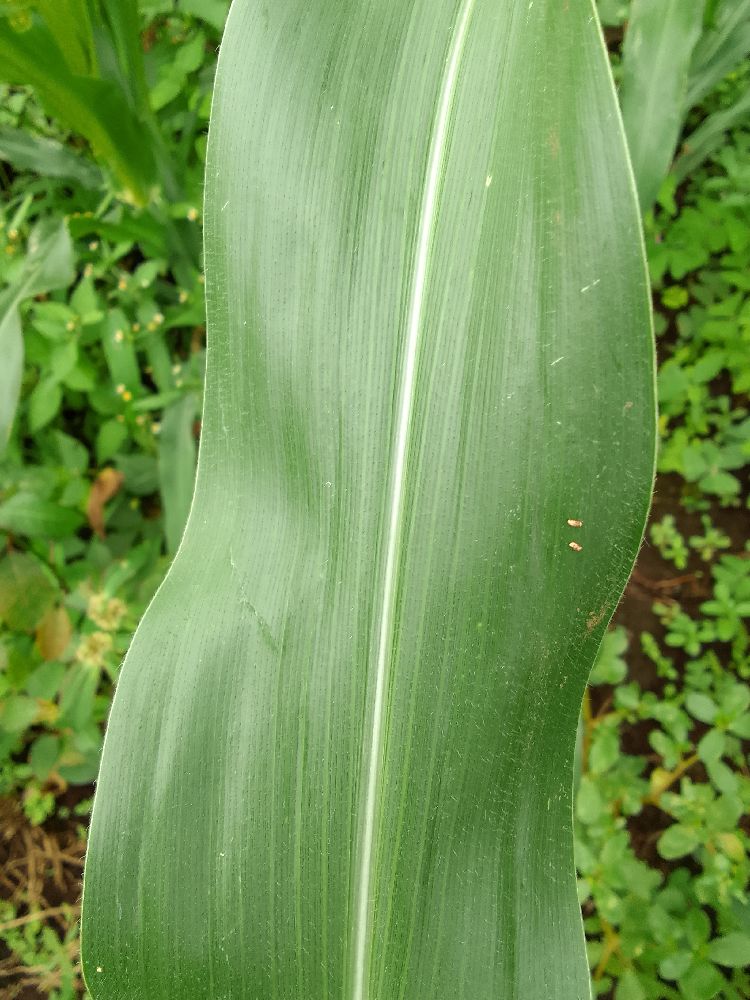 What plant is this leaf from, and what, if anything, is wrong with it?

maize, healthy
